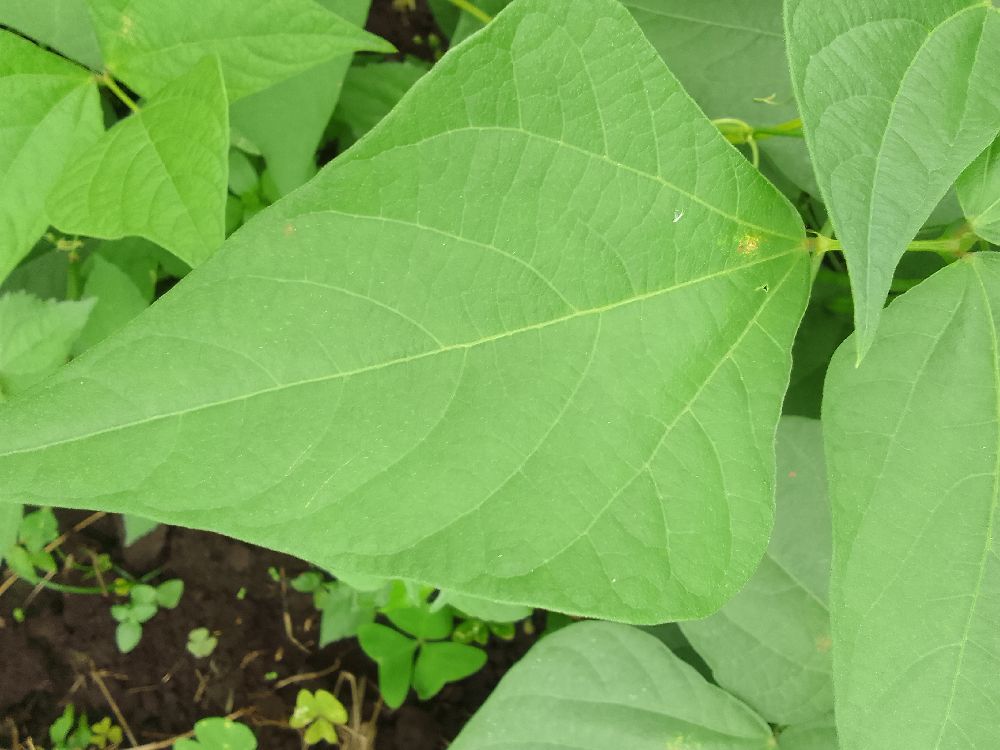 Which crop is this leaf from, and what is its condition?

common bean, healthy
